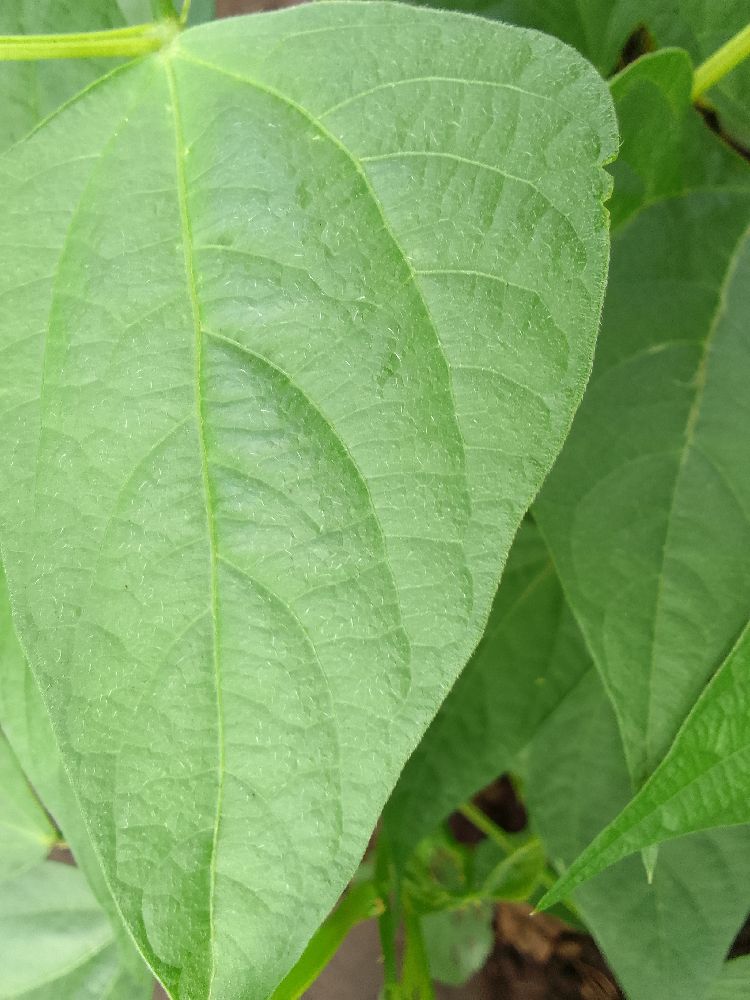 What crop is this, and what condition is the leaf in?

common bean, healthy
